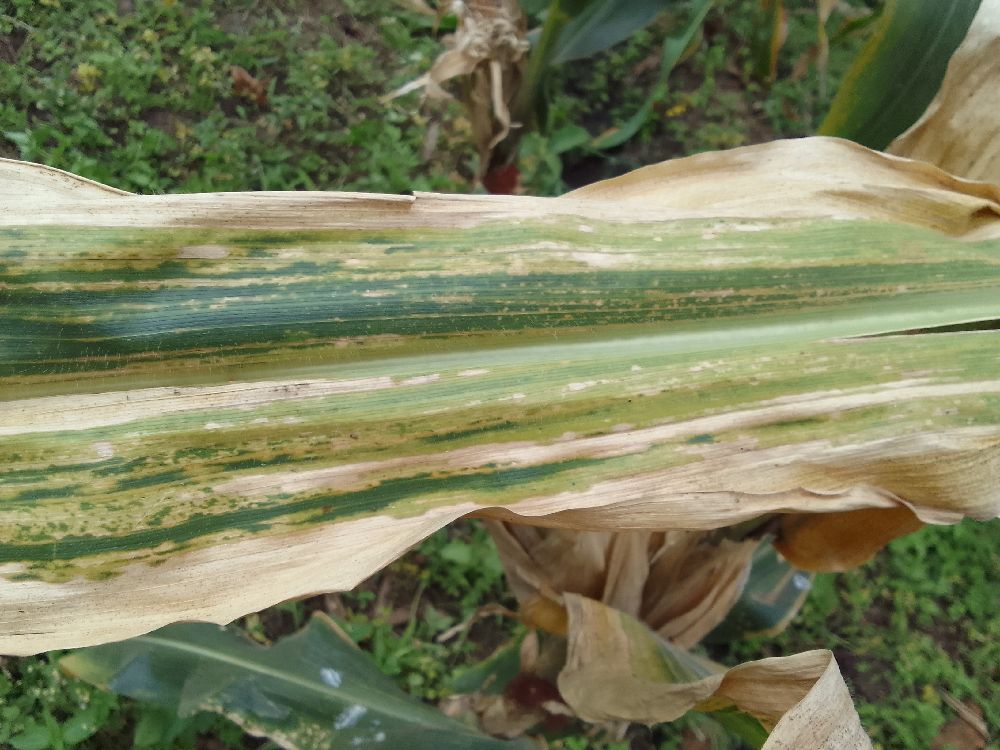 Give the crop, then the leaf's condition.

maize, maize lethal necrosis
